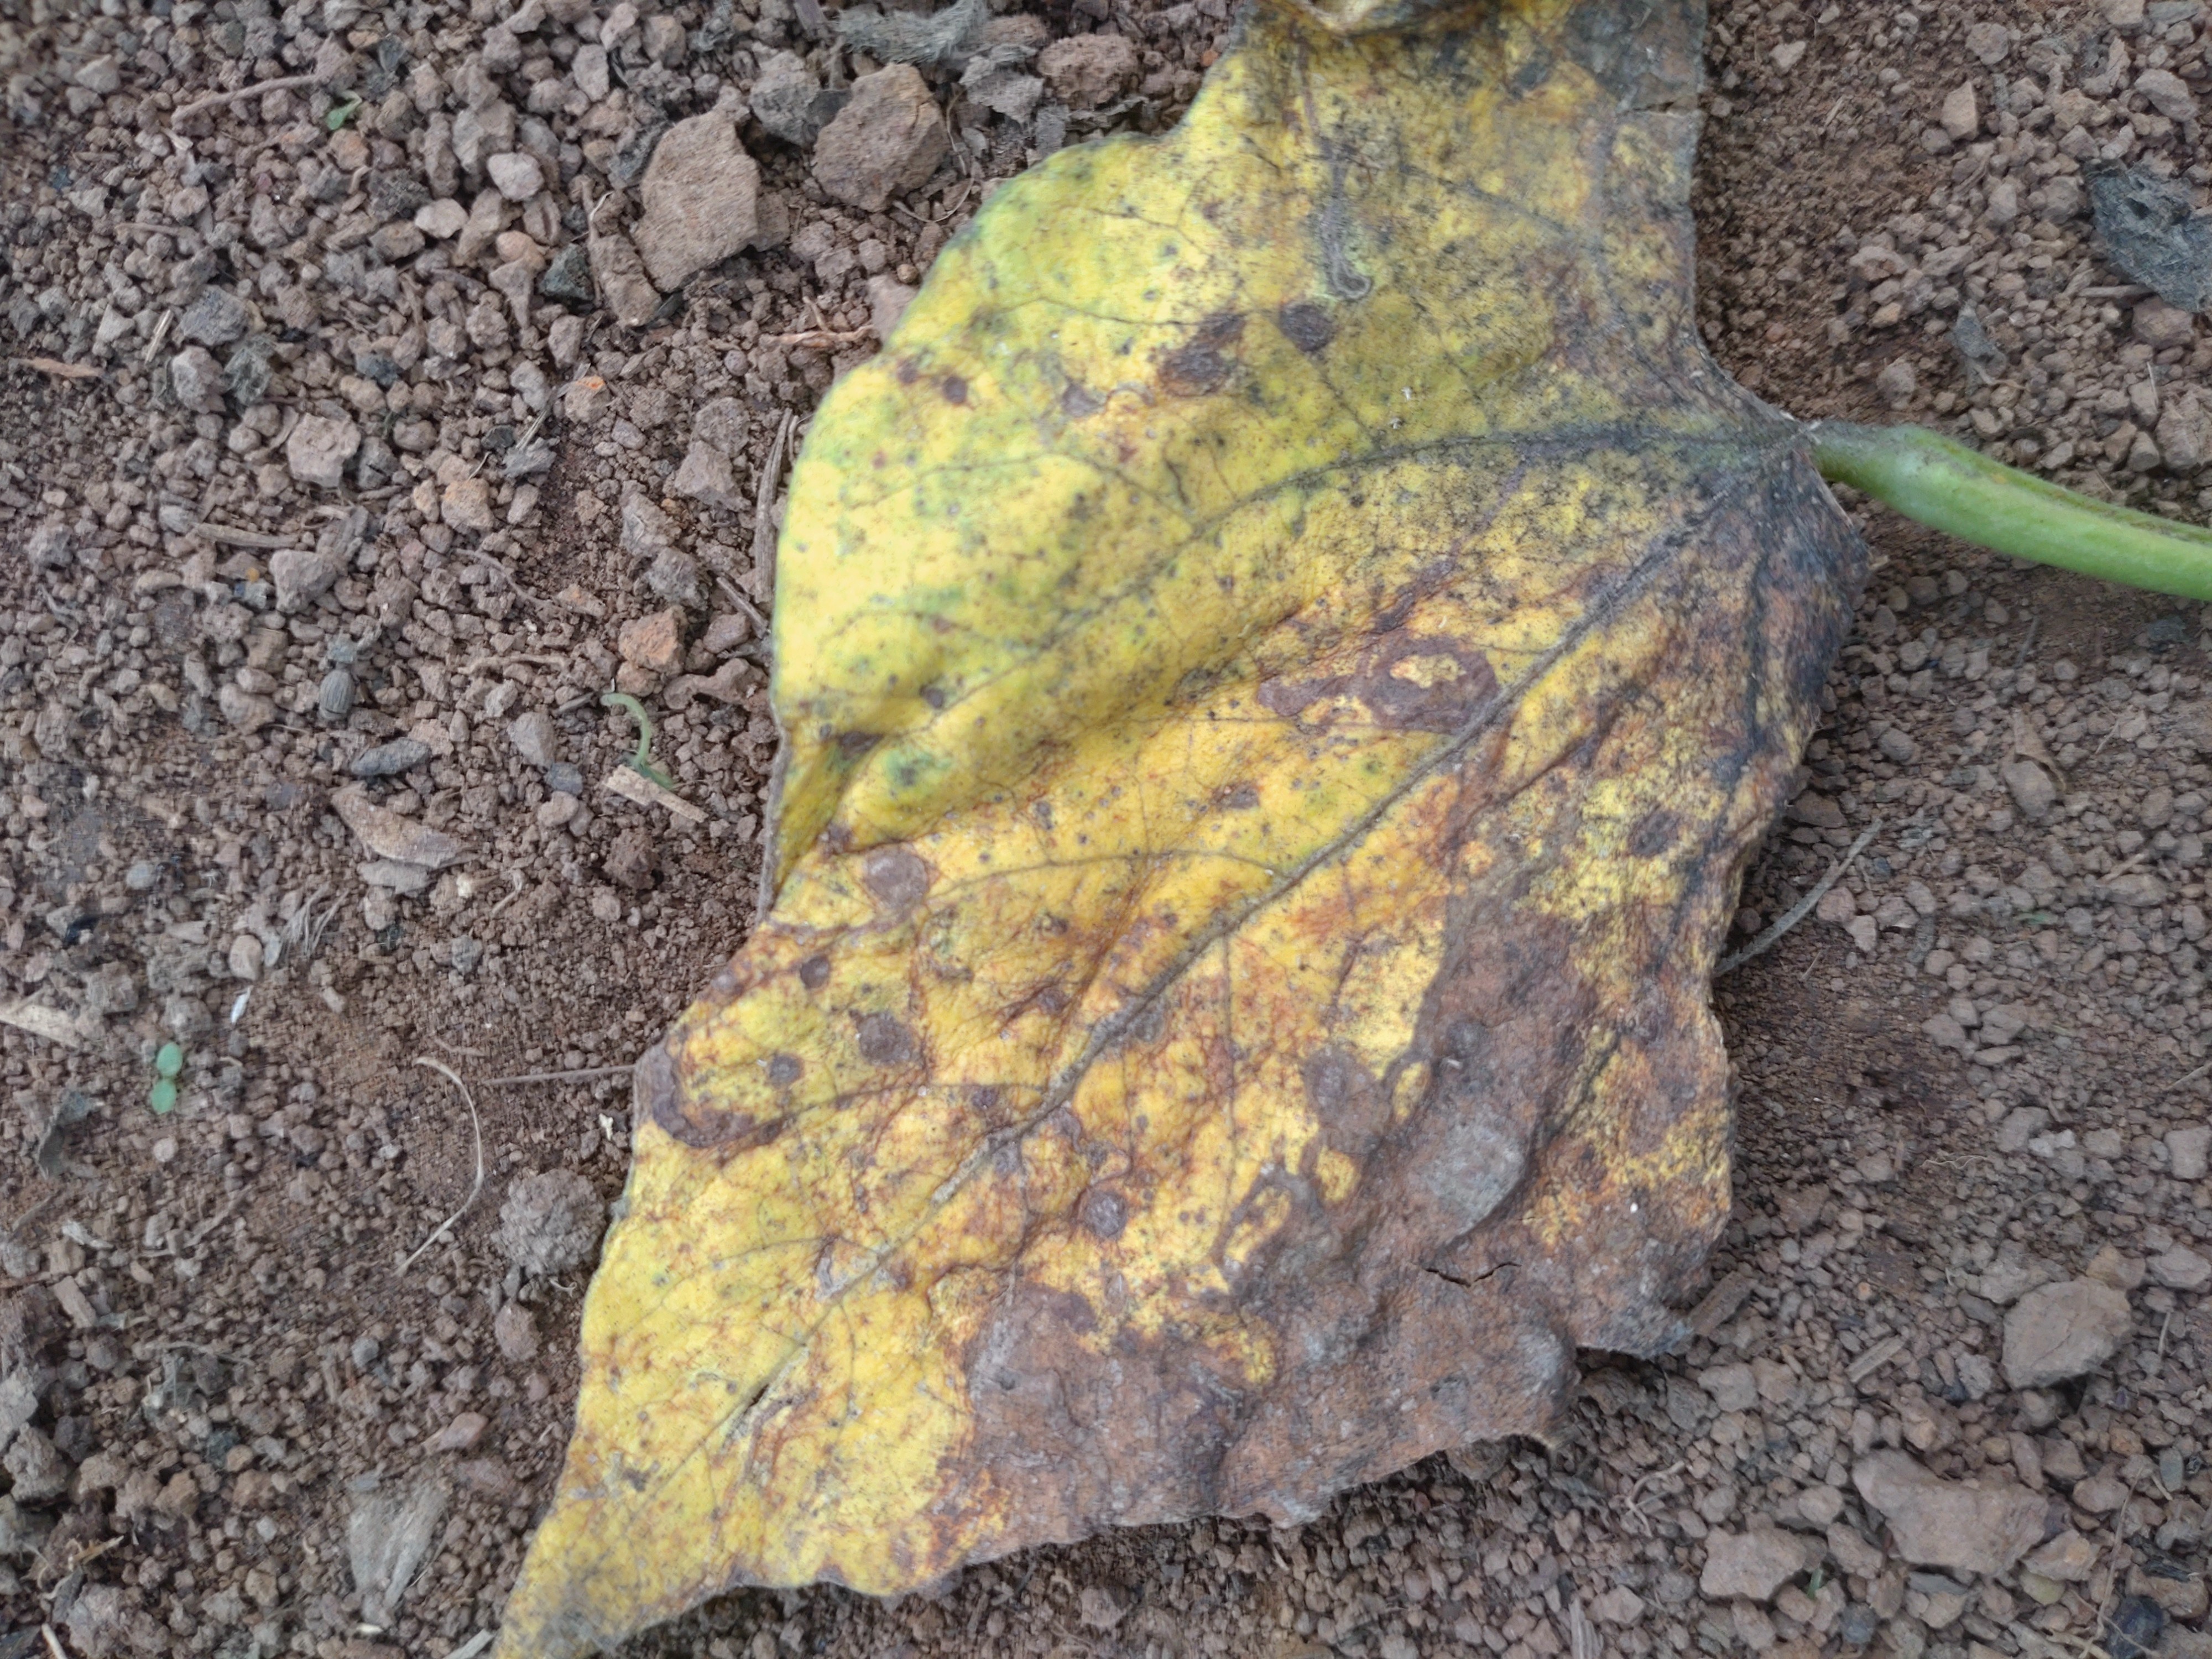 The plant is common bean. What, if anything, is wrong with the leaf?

anthracnose
